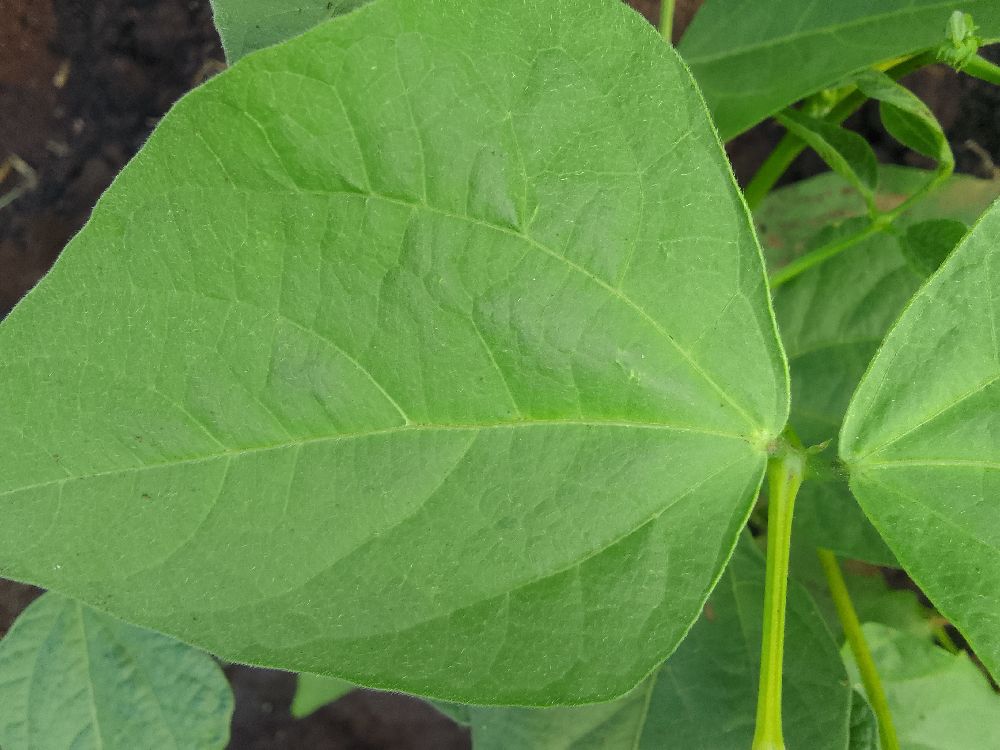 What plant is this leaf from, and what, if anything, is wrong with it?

common bean, healthy
